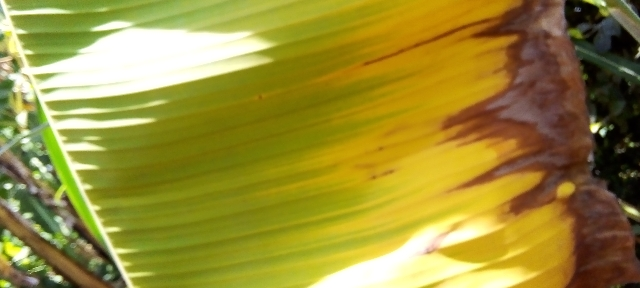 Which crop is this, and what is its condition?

banana, fusarium wilt race 1
